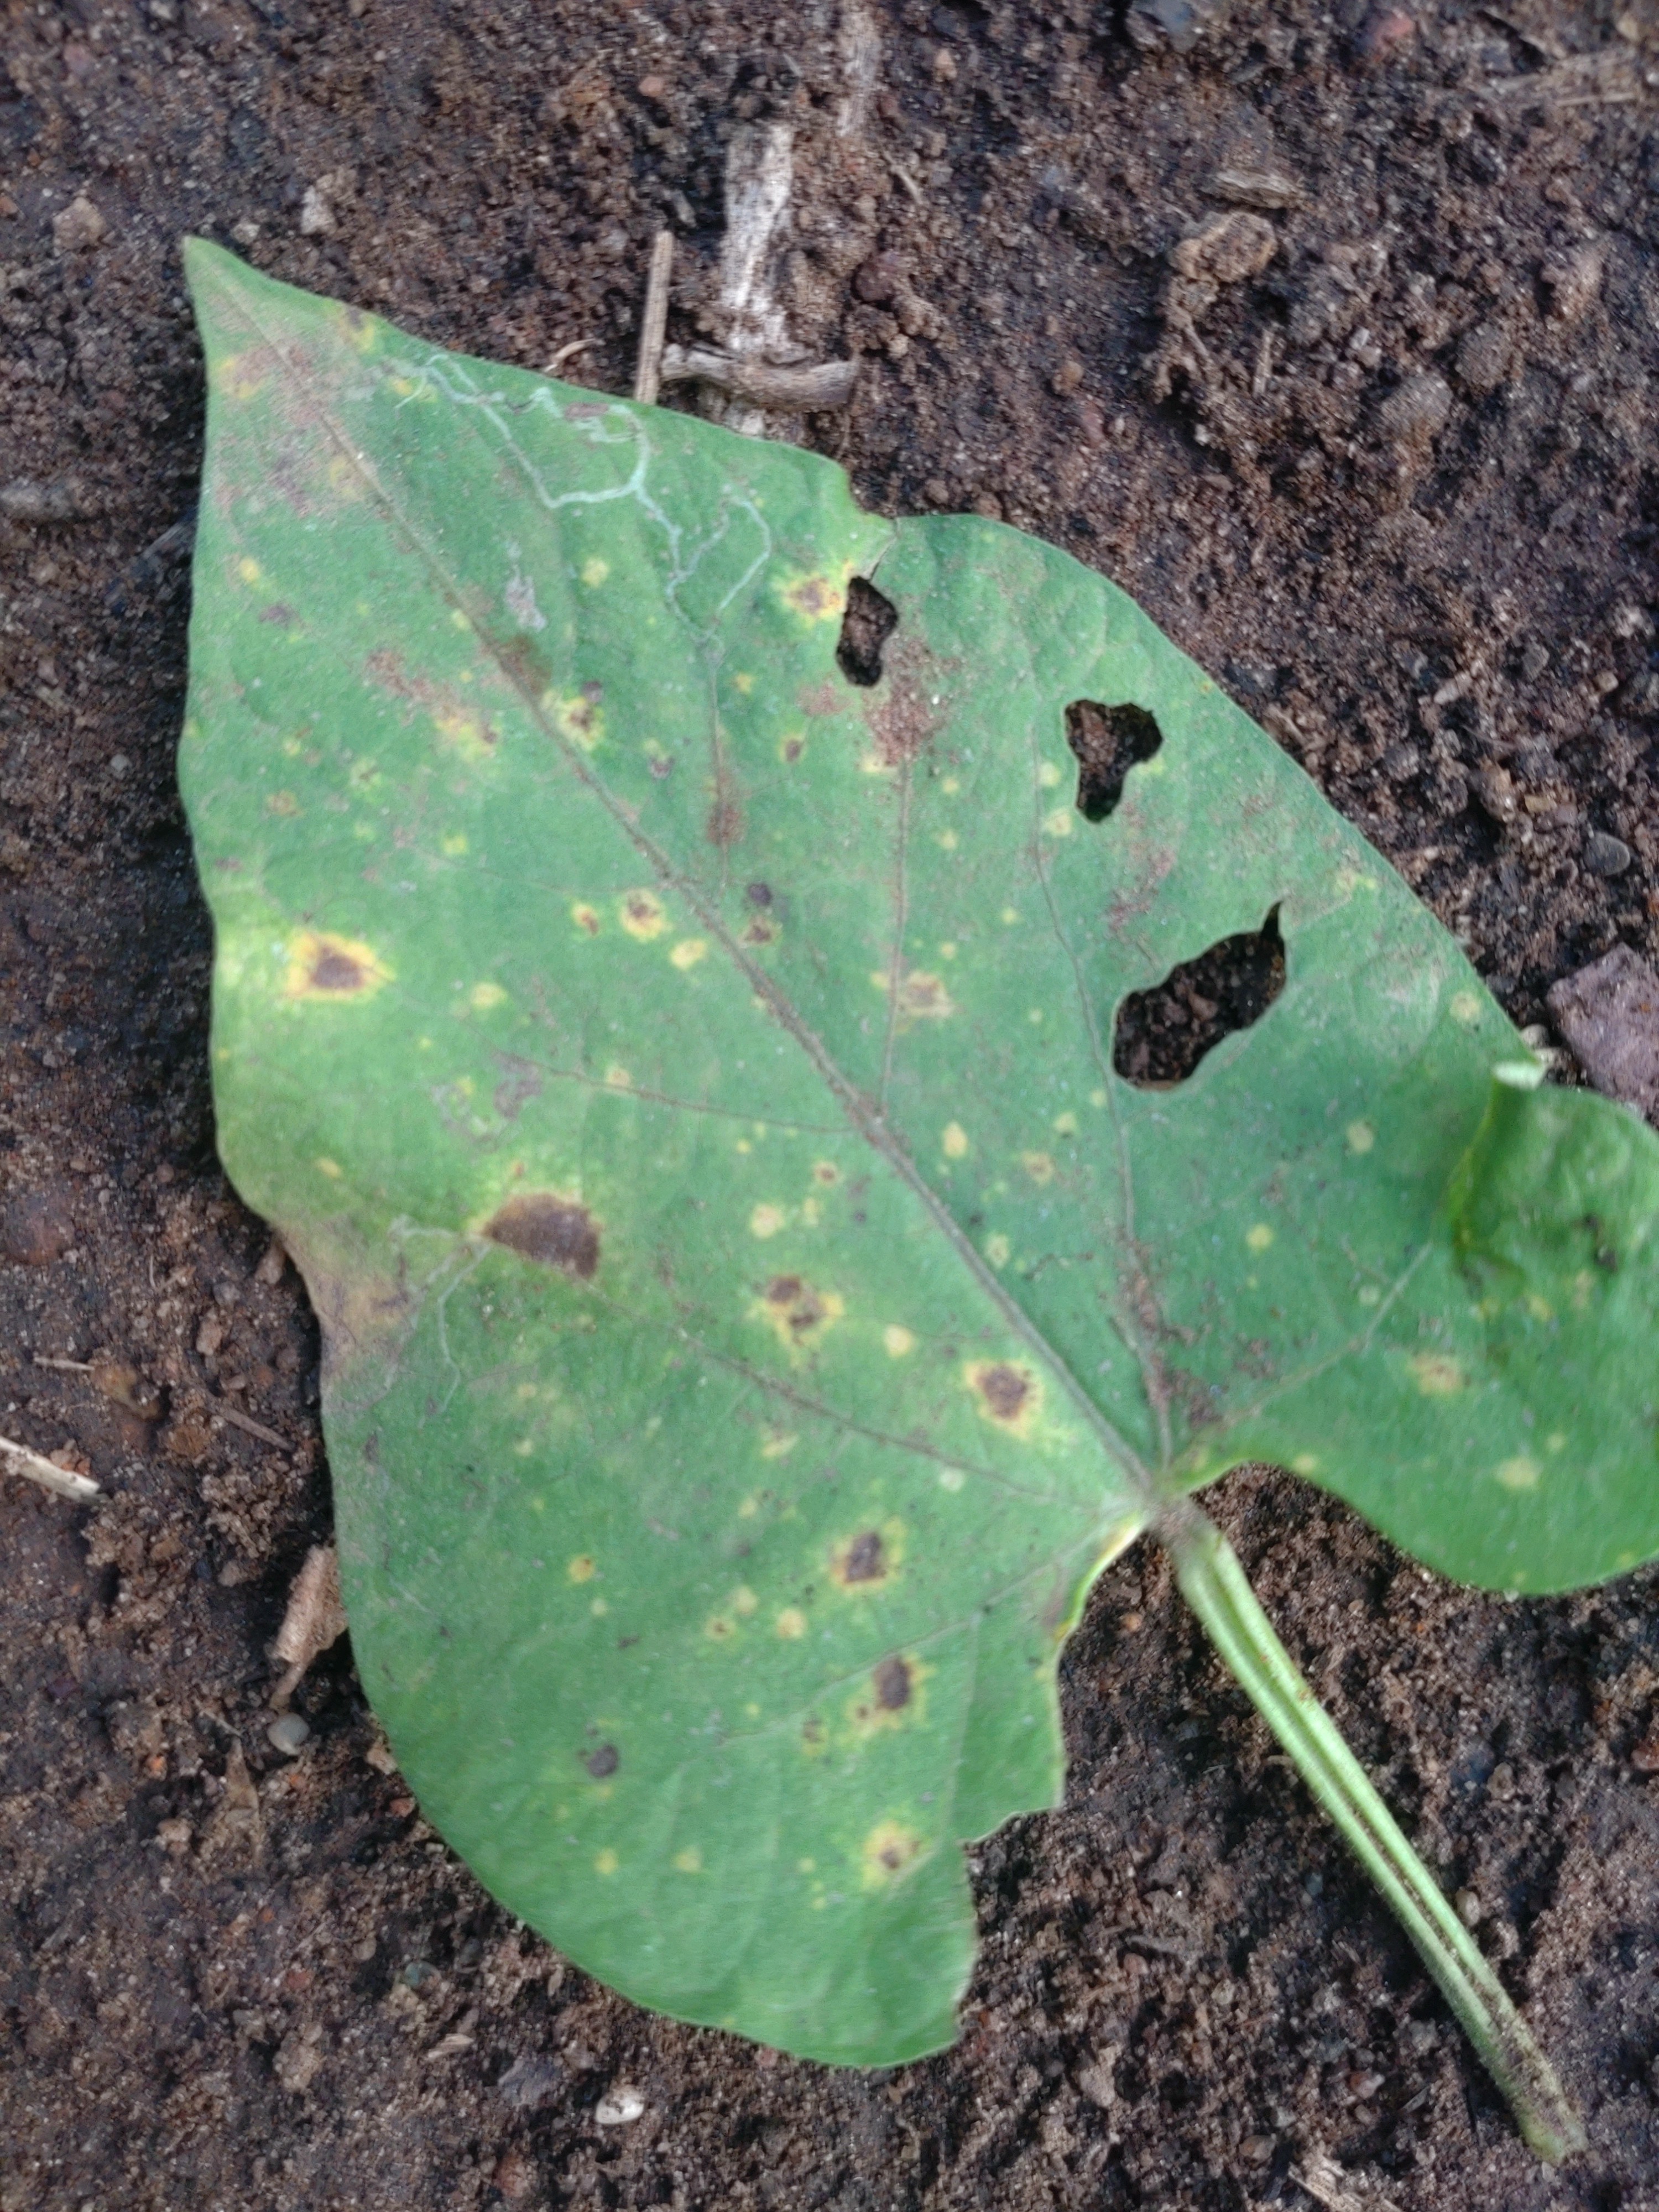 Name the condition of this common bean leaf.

rust
